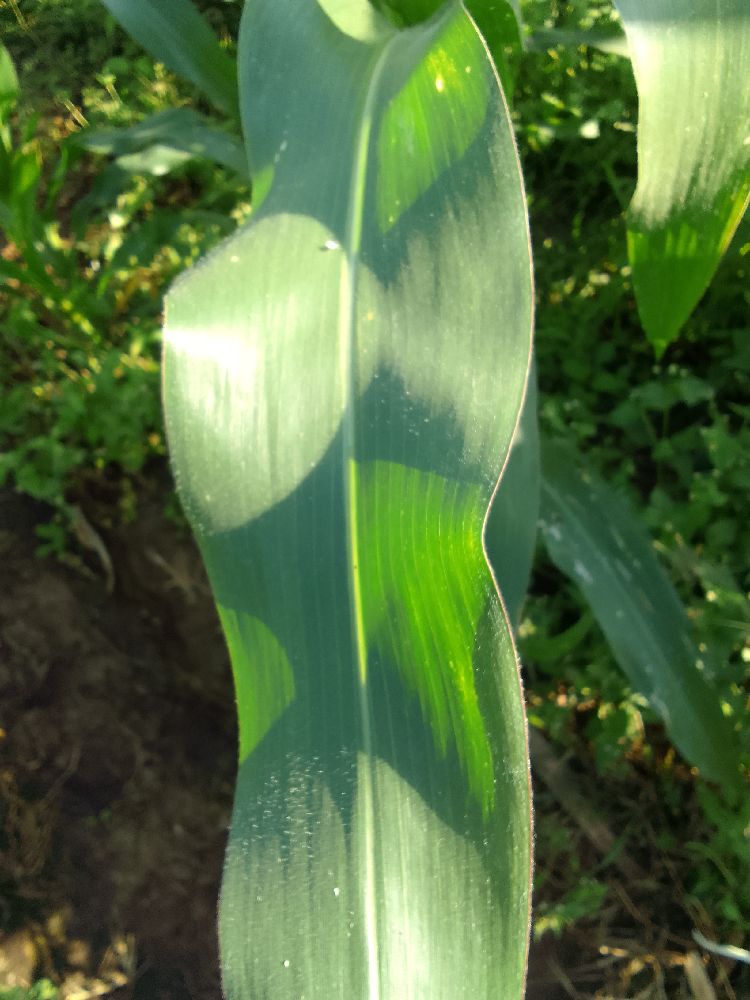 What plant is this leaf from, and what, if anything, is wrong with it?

maize, healthy
